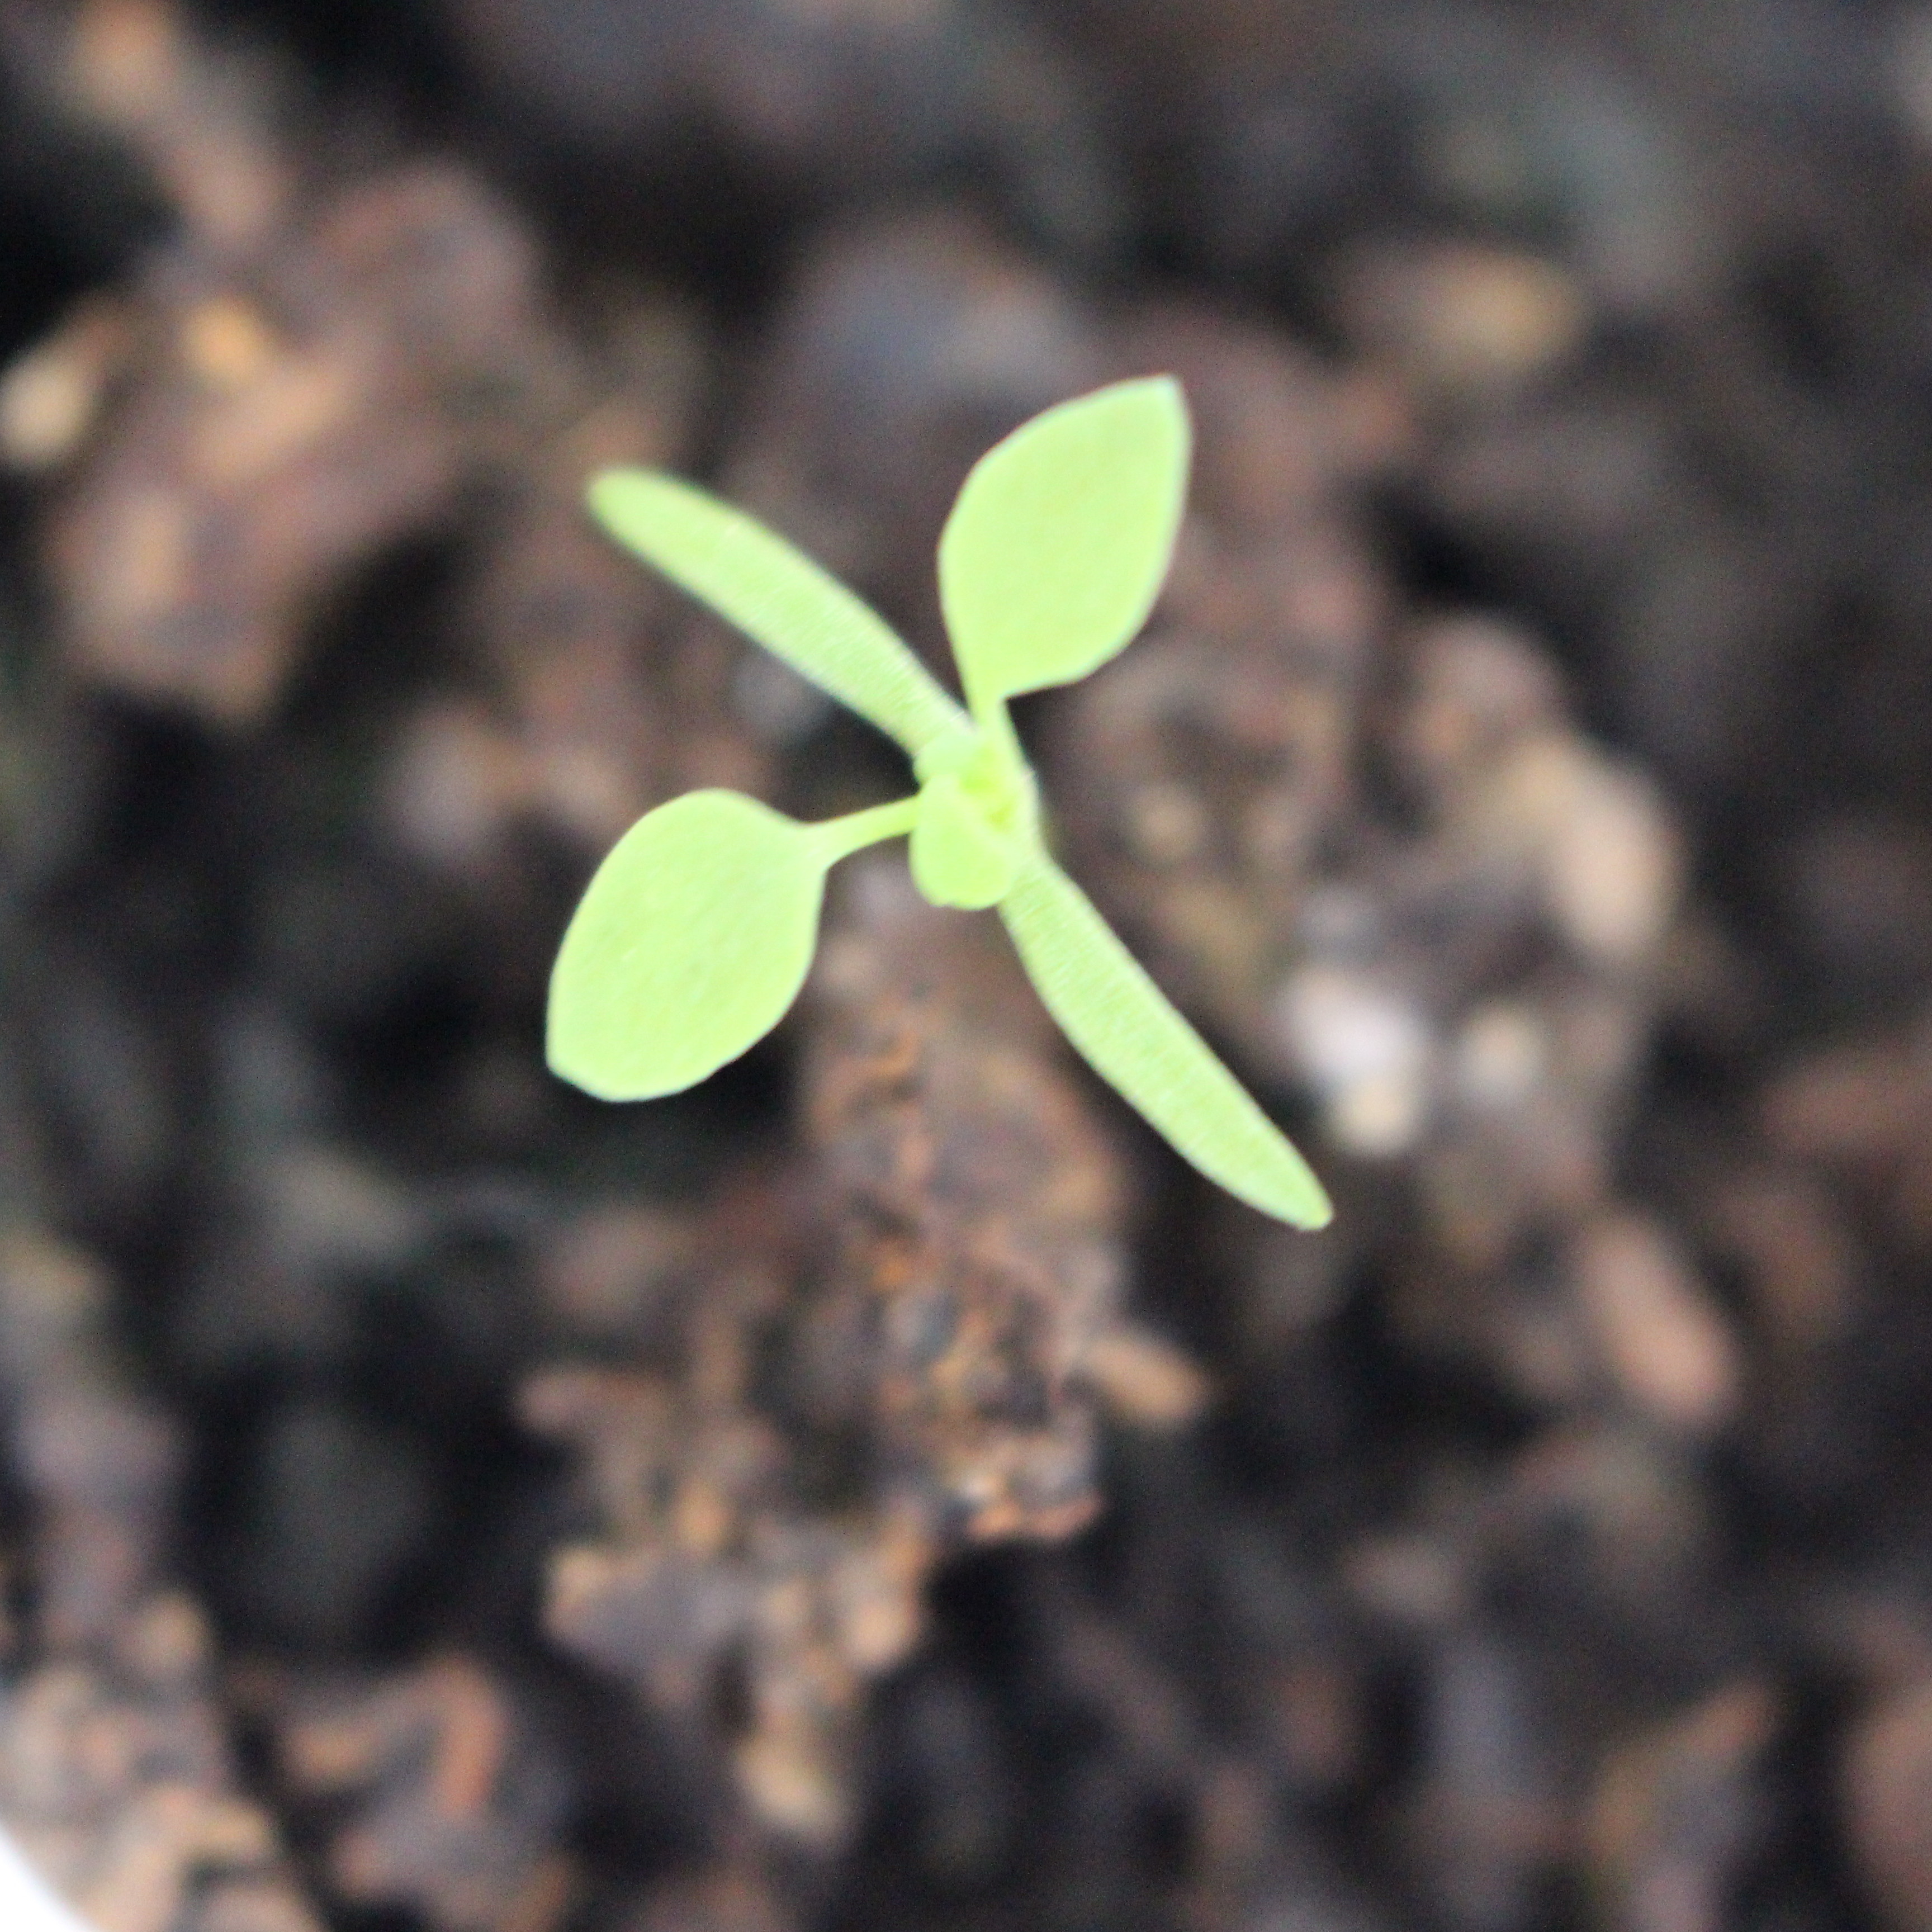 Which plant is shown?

Papaver rhoeas
